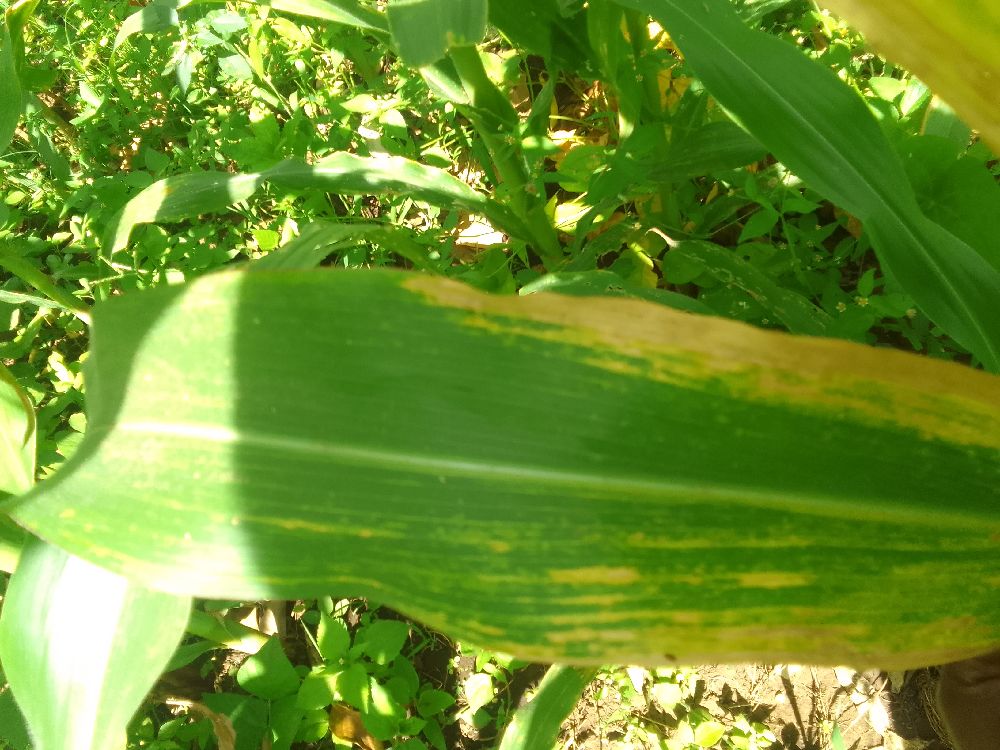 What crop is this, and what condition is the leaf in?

maize, maize lethal necrosis
